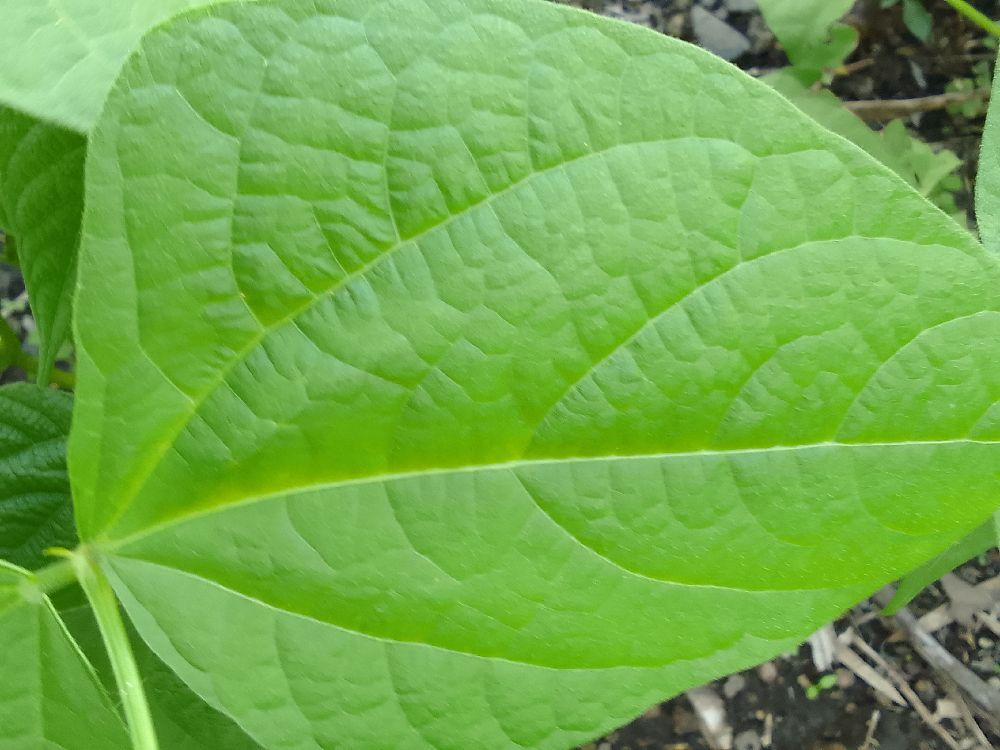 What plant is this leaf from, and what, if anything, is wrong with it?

common bean, healthy
